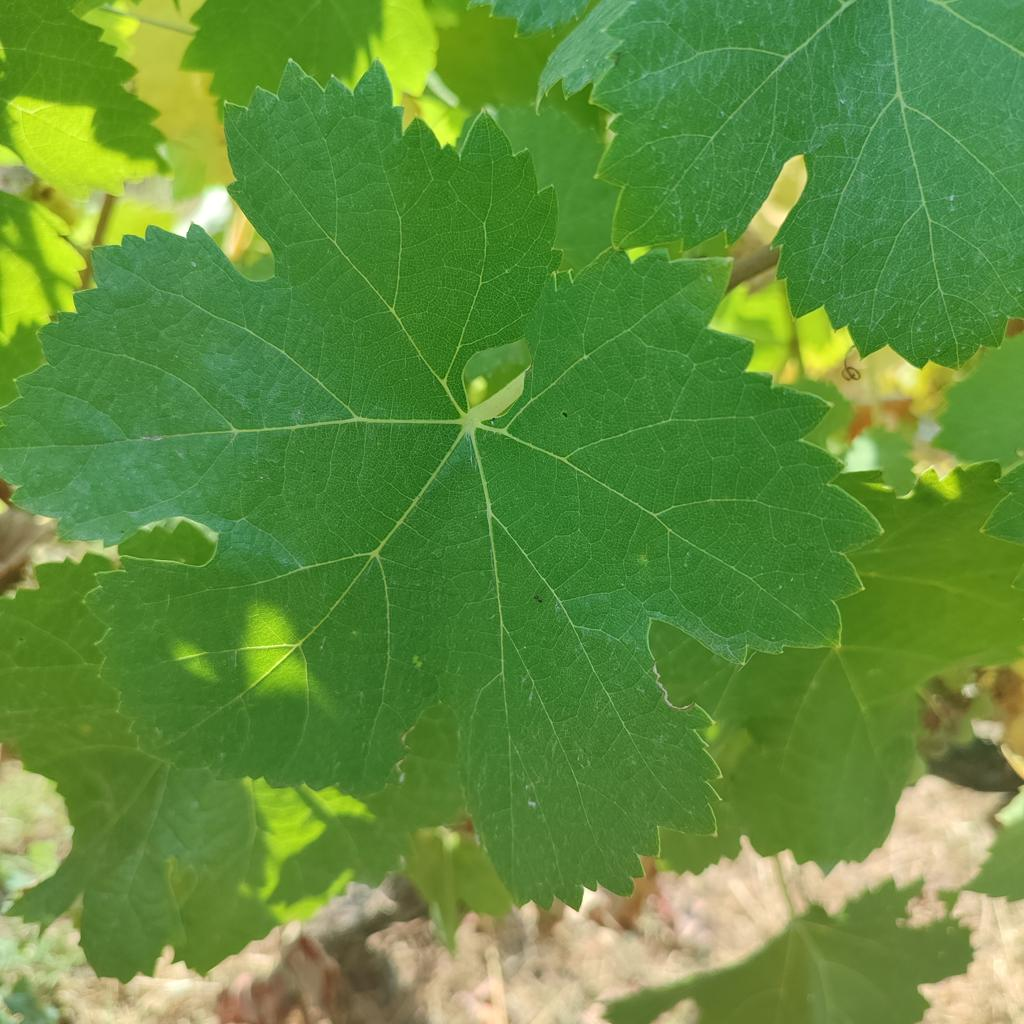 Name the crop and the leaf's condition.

grapevine, healthy
